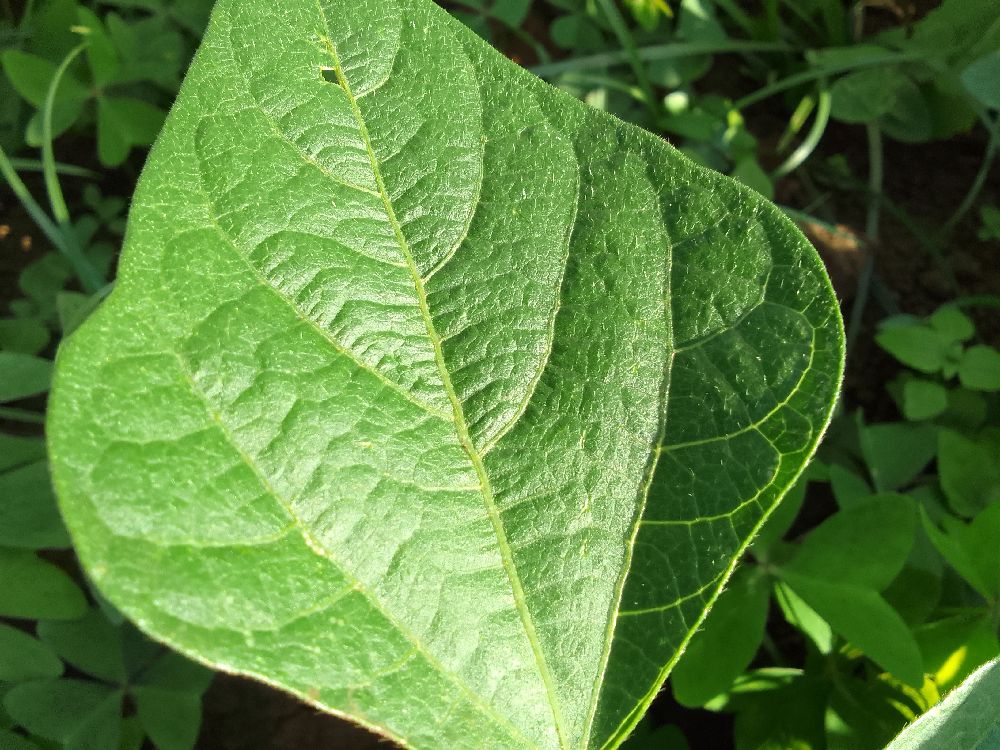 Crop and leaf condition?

common bean, healthy
